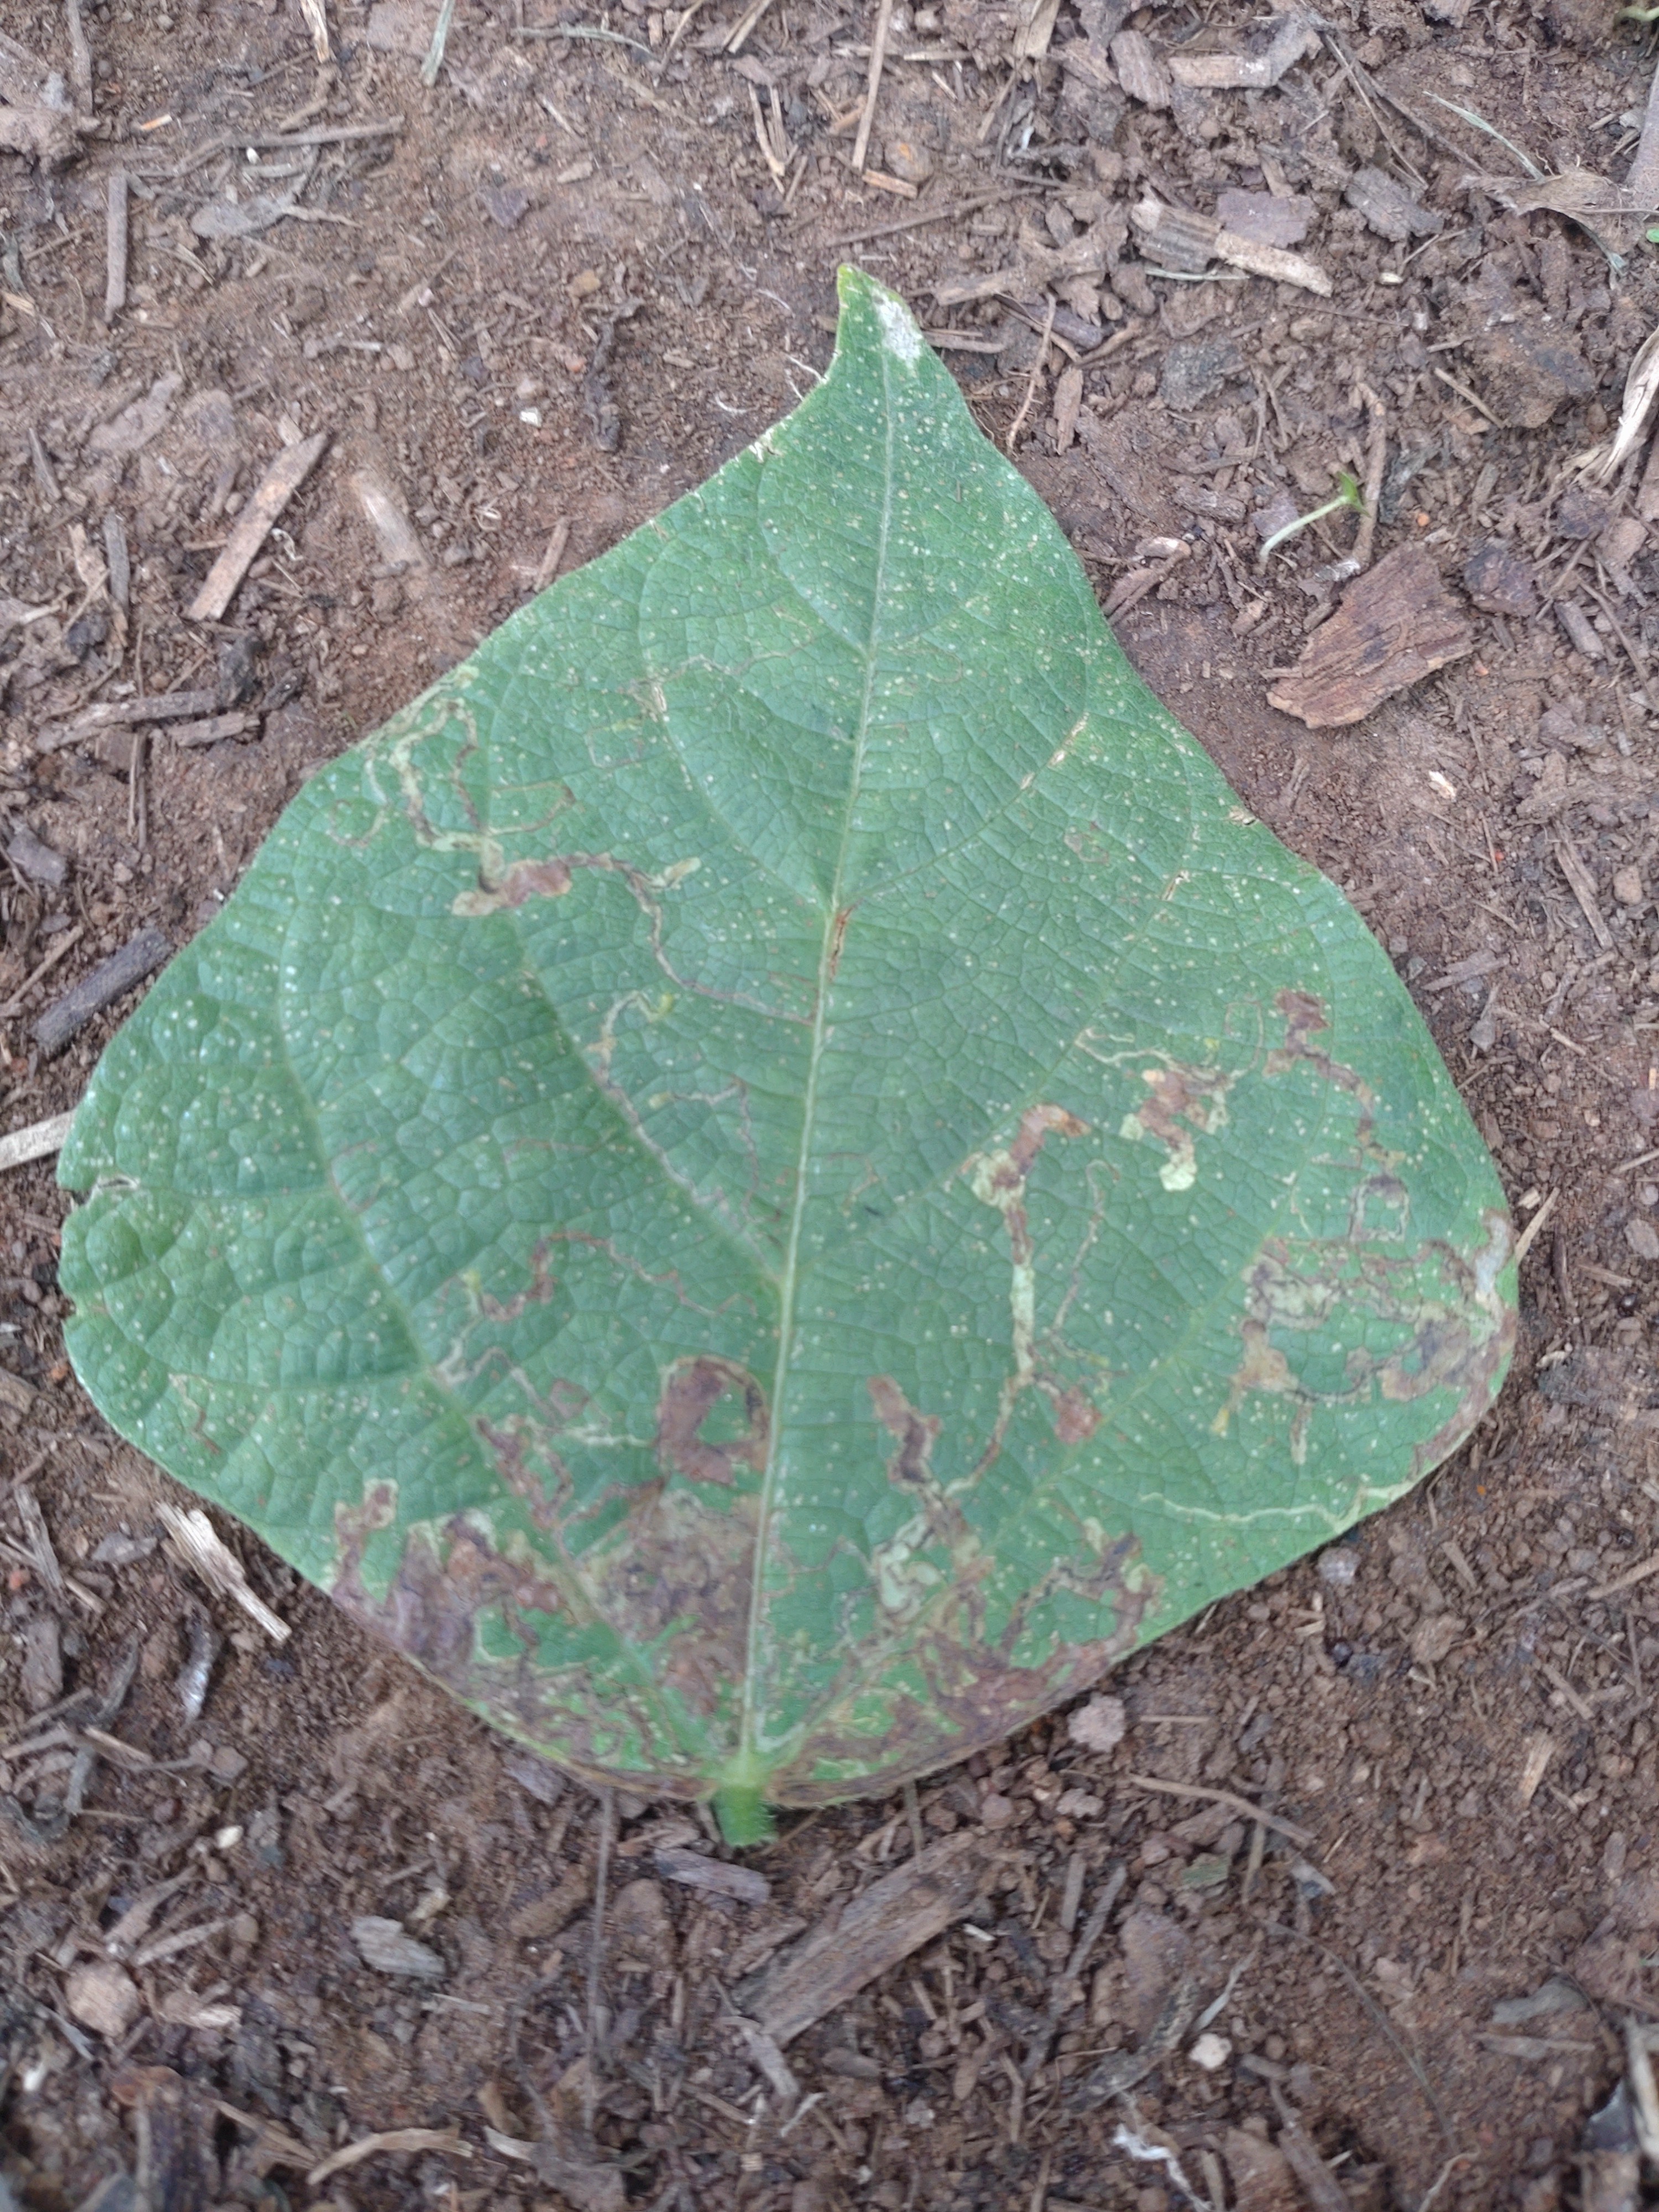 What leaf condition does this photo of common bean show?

anthracnose
